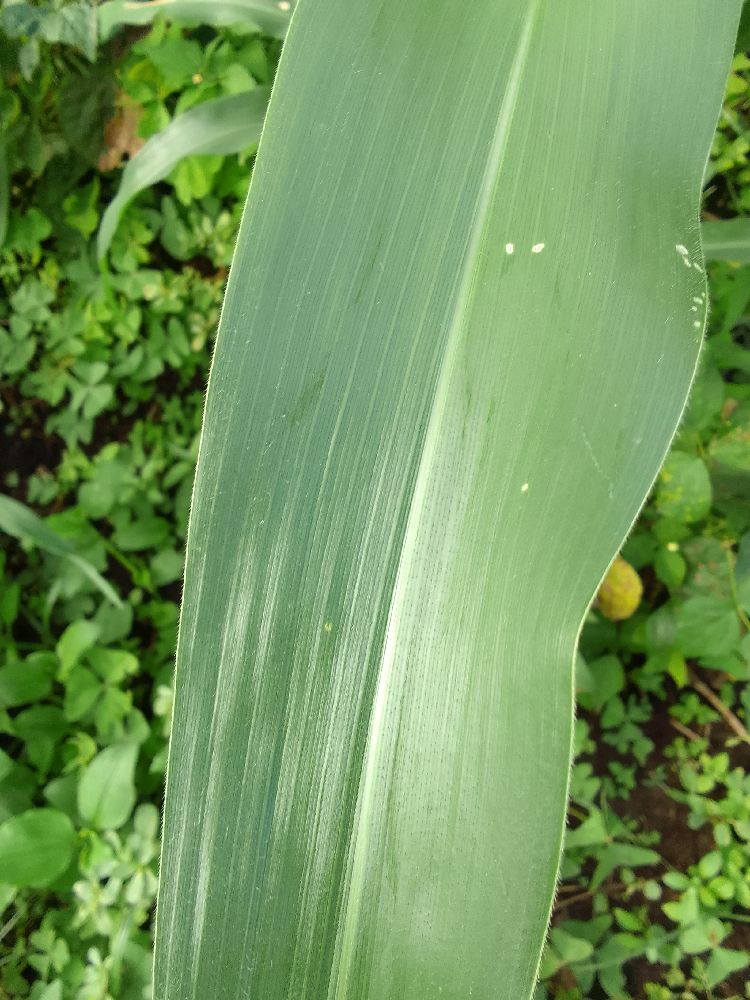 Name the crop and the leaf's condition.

maize, healthy
